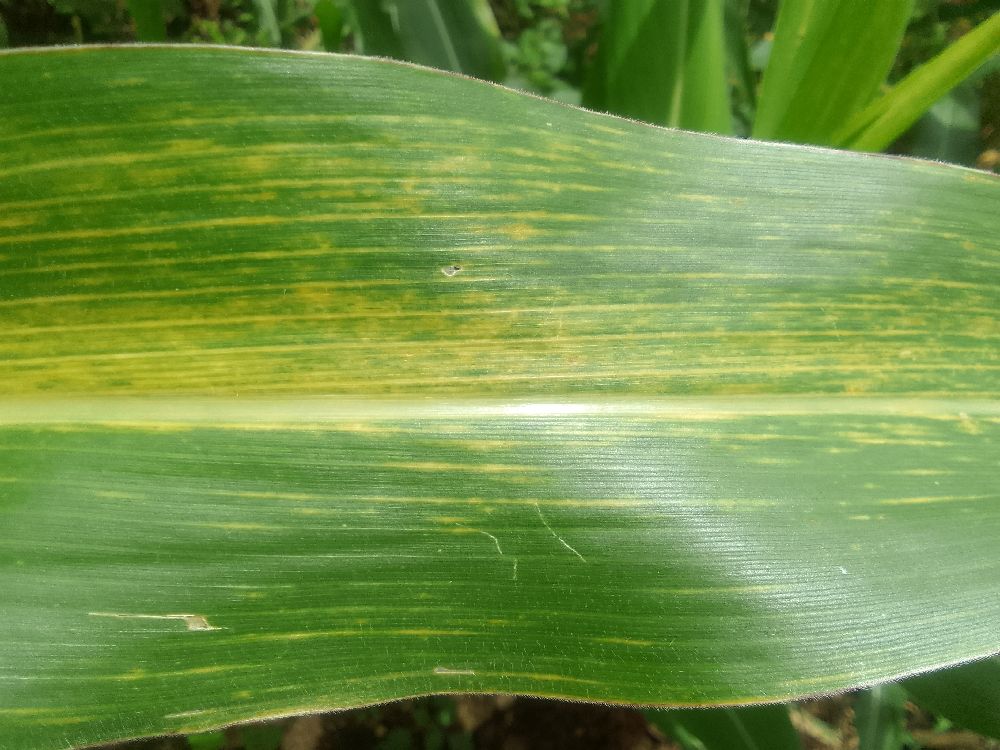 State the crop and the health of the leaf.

maize, maize lethal necrosis
